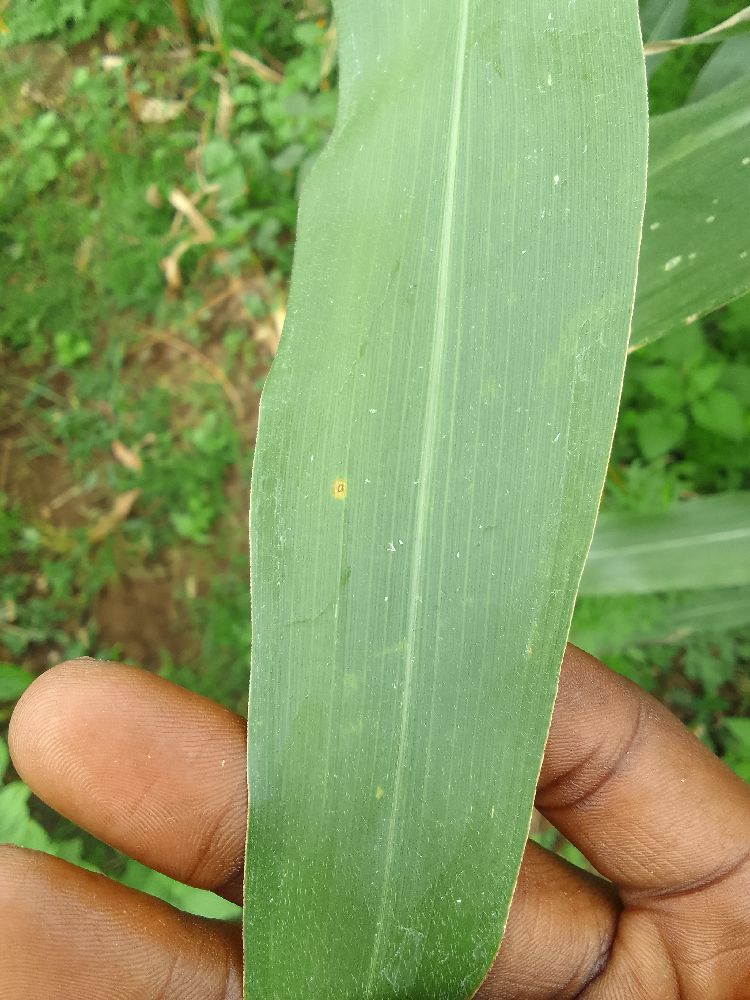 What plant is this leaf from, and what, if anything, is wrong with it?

maize, healthy
